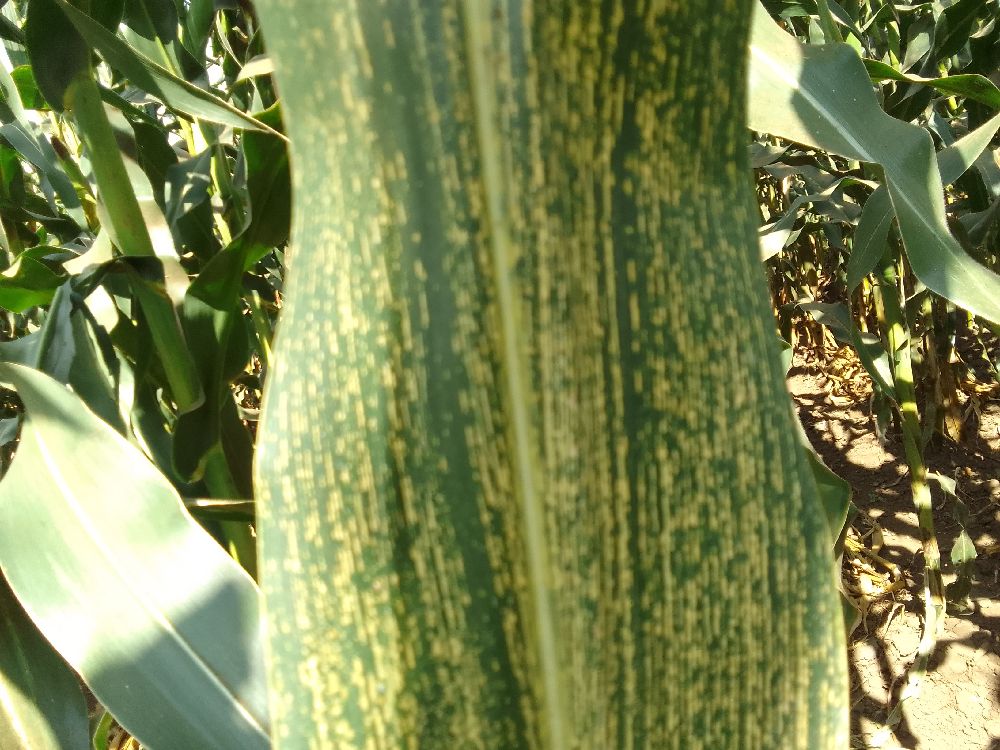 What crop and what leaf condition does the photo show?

maize, maize streak virus
